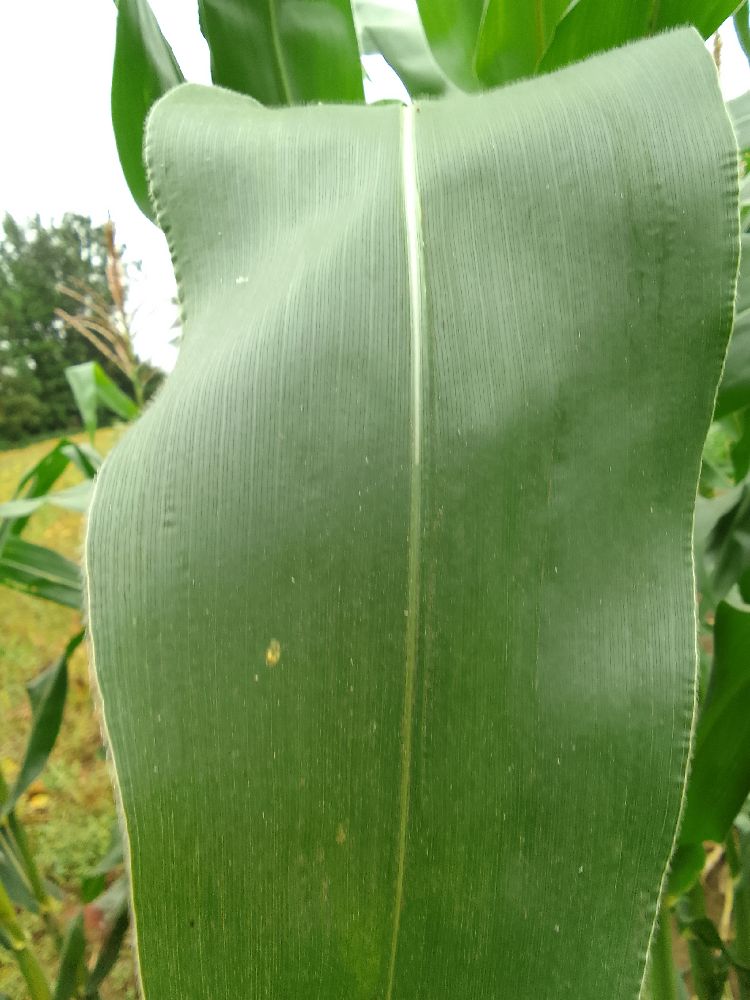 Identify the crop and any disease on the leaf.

maize, healthy
